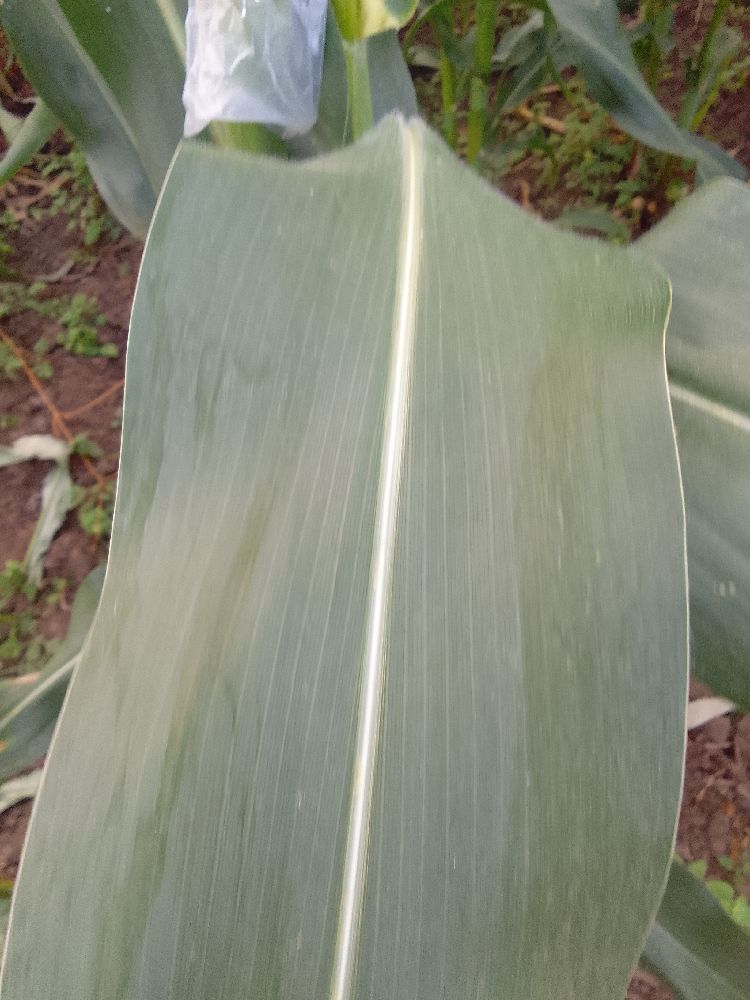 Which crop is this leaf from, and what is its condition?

maize, healthy
